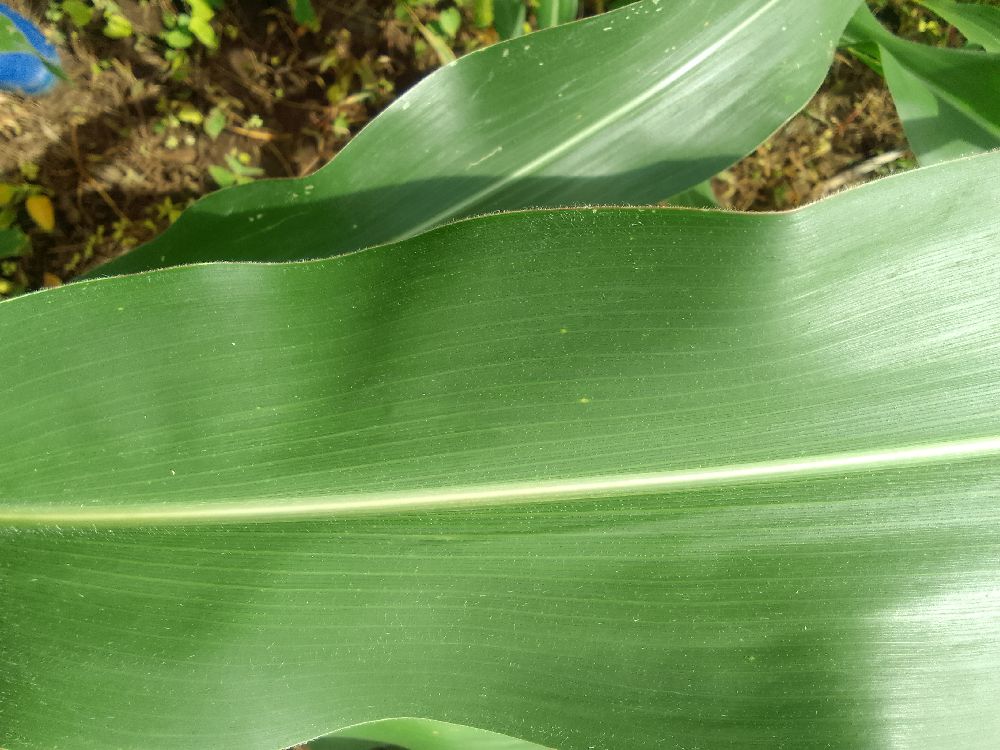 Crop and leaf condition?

maize, healthy
